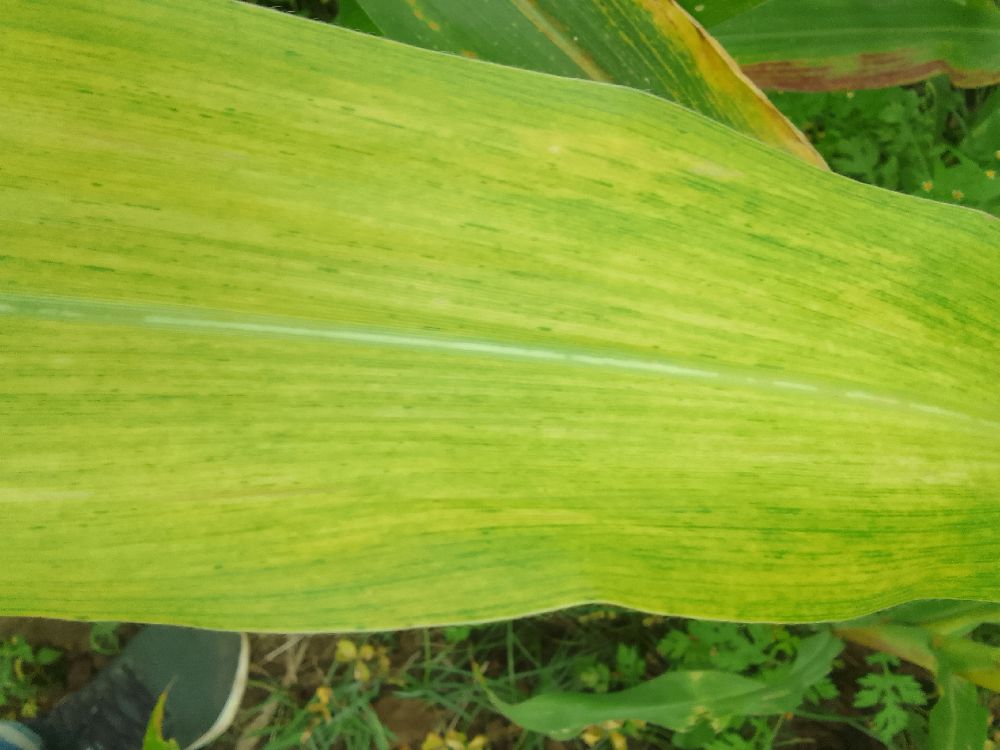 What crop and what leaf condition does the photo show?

maize, maize lethal necrosis
